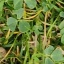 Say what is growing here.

unstructured weed
